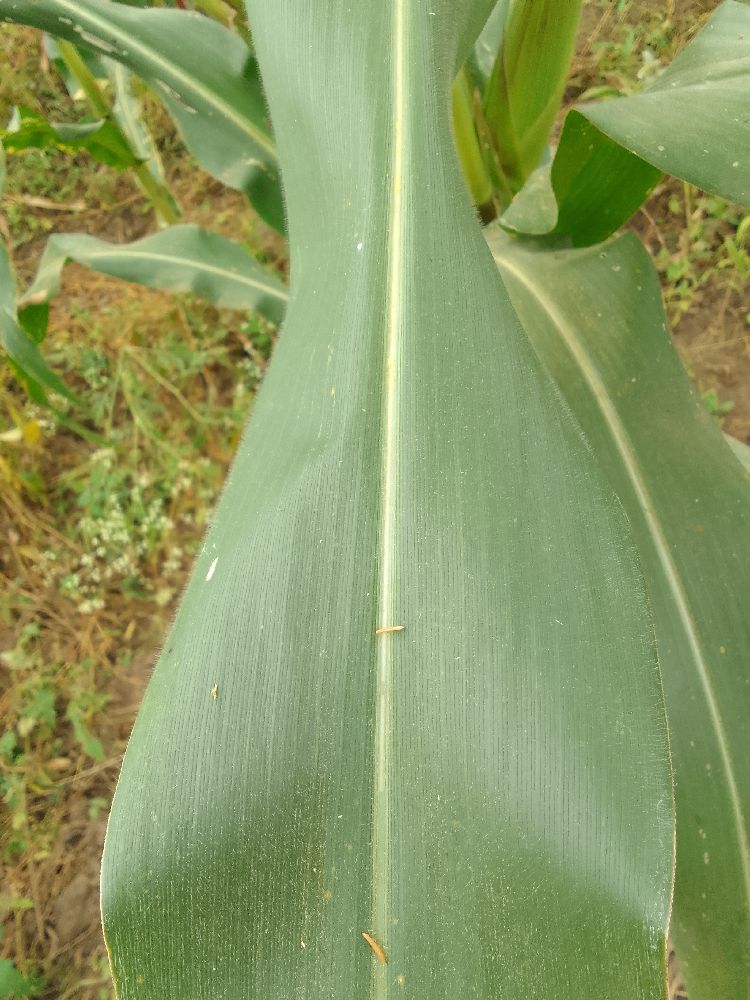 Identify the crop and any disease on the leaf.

maize, healthy
